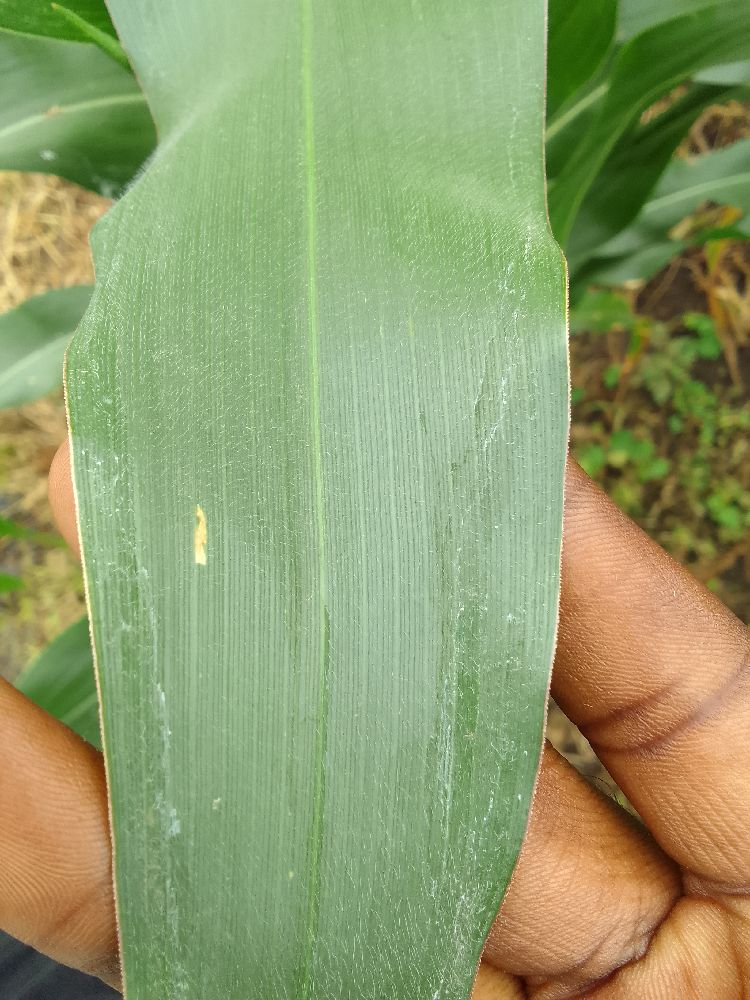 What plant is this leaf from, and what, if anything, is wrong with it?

maize, healthy
